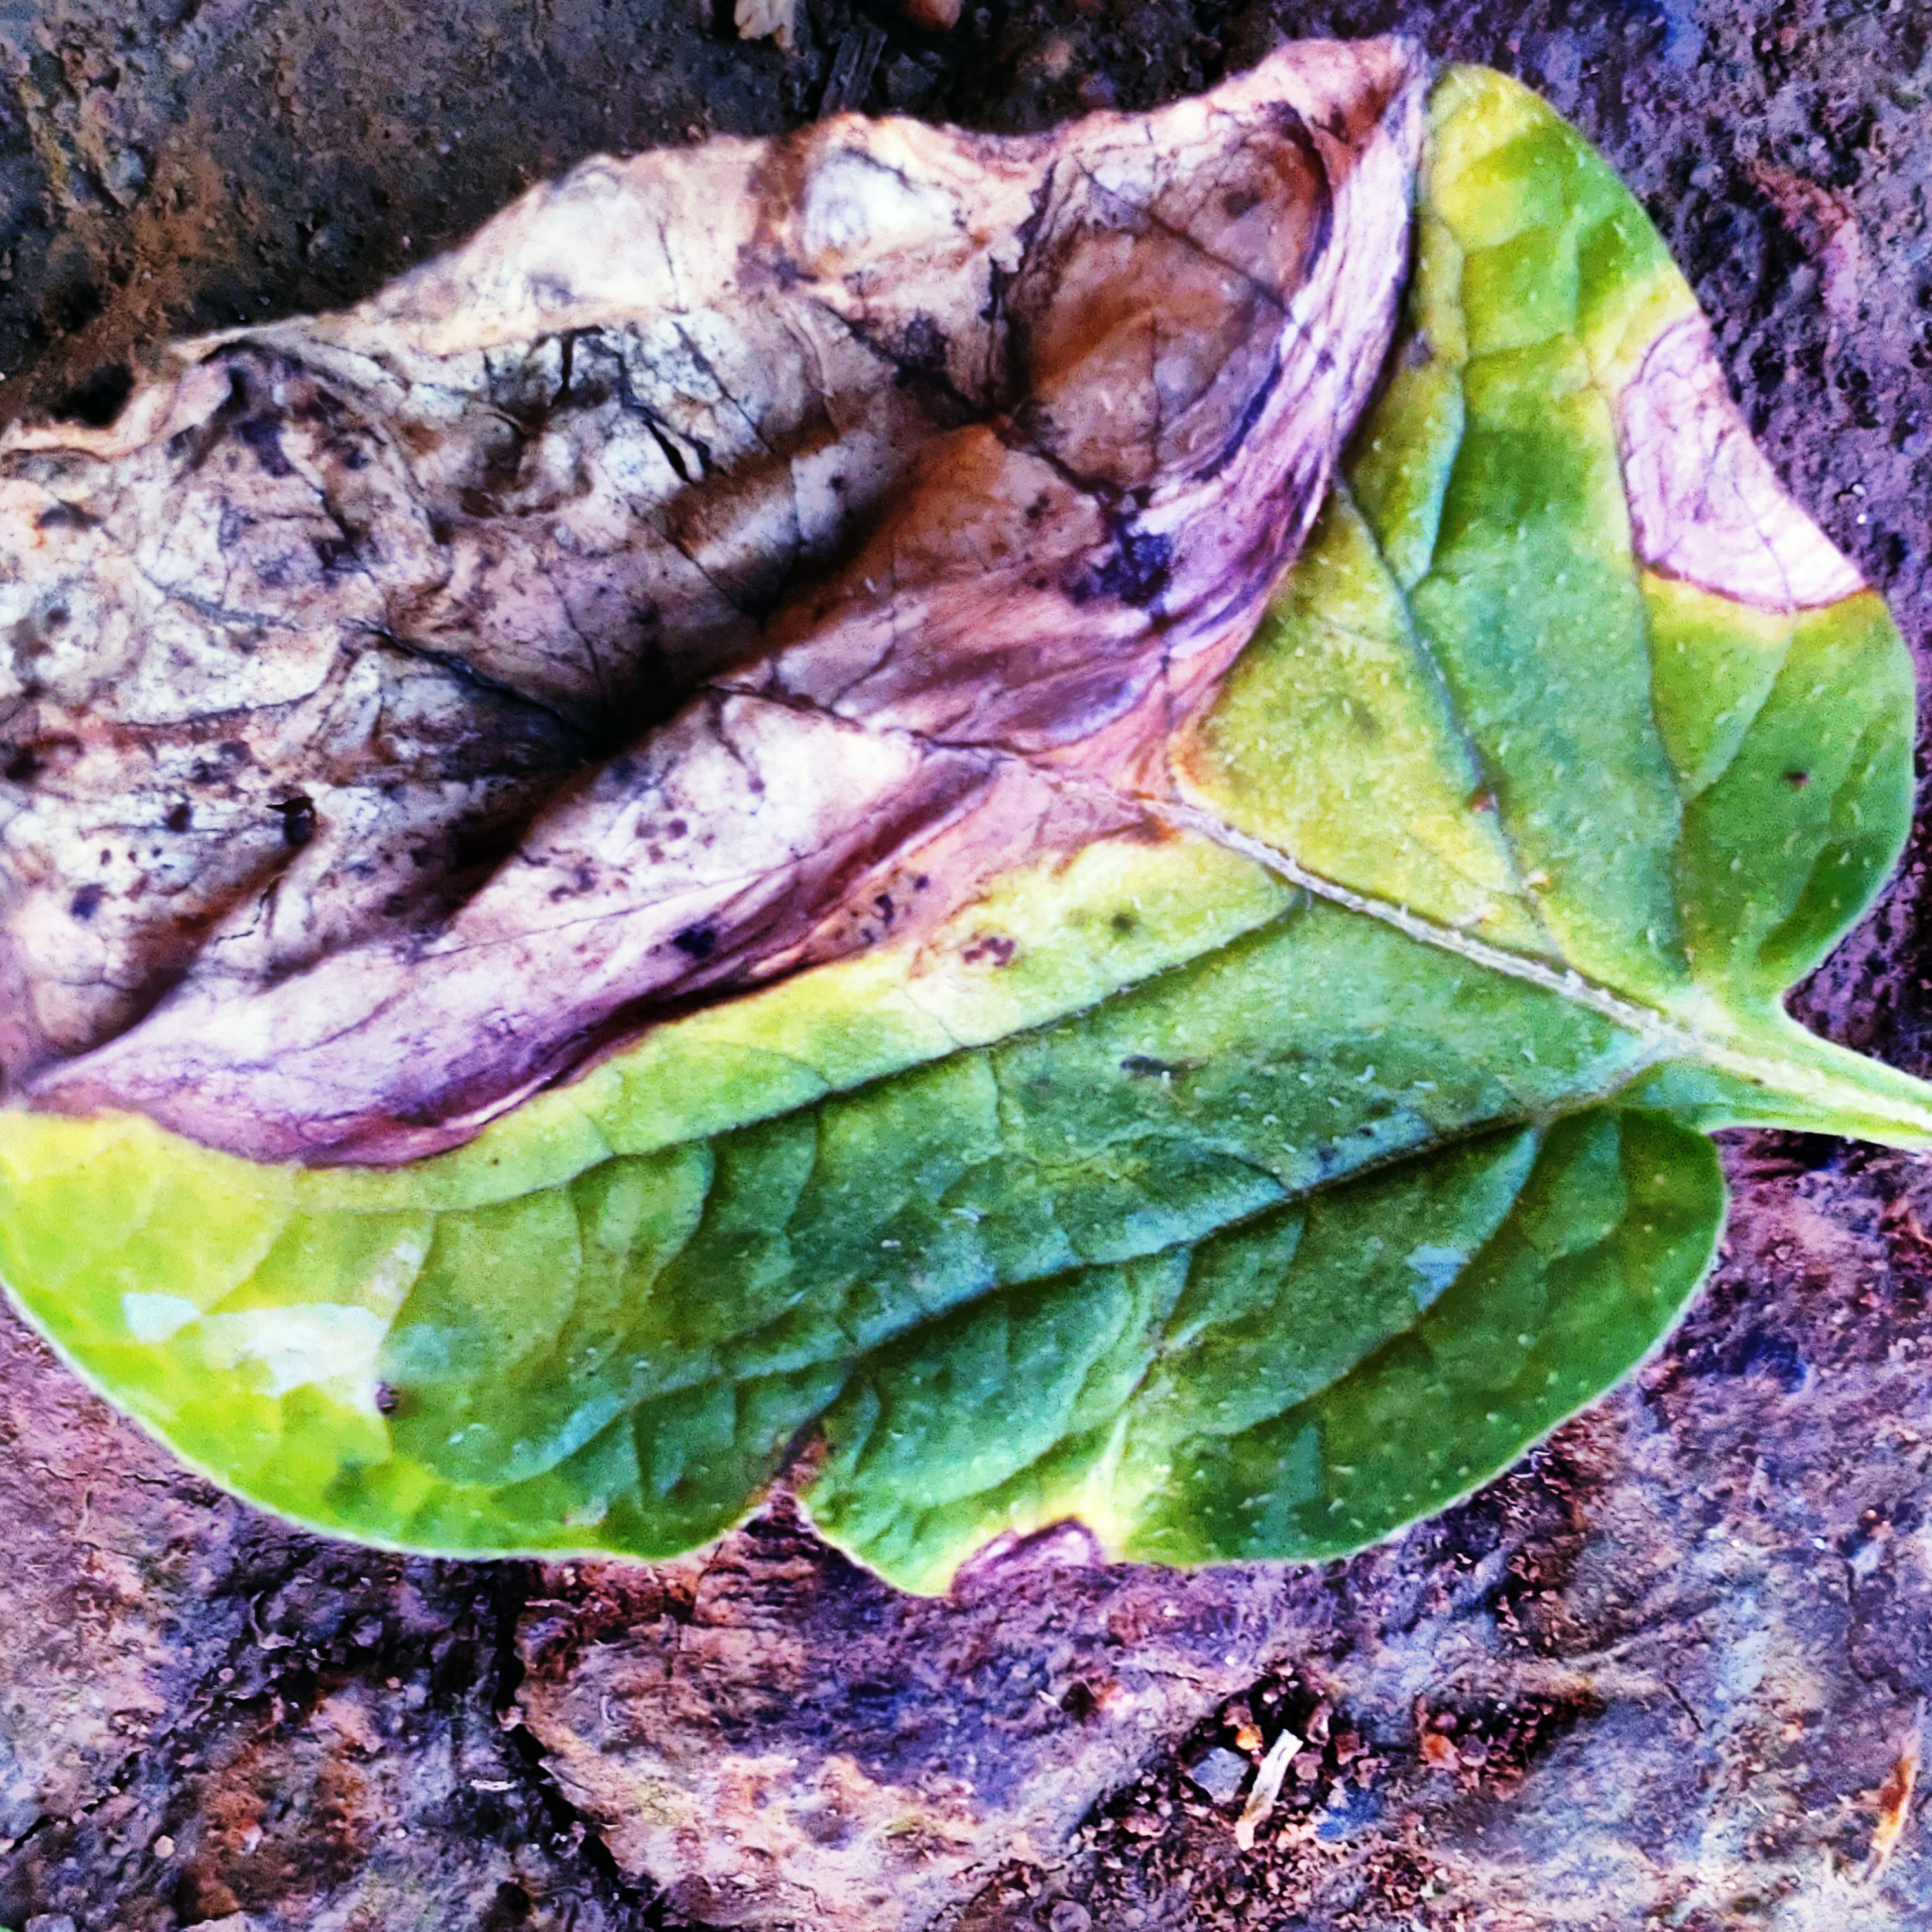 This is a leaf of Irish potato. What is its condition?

late blight
